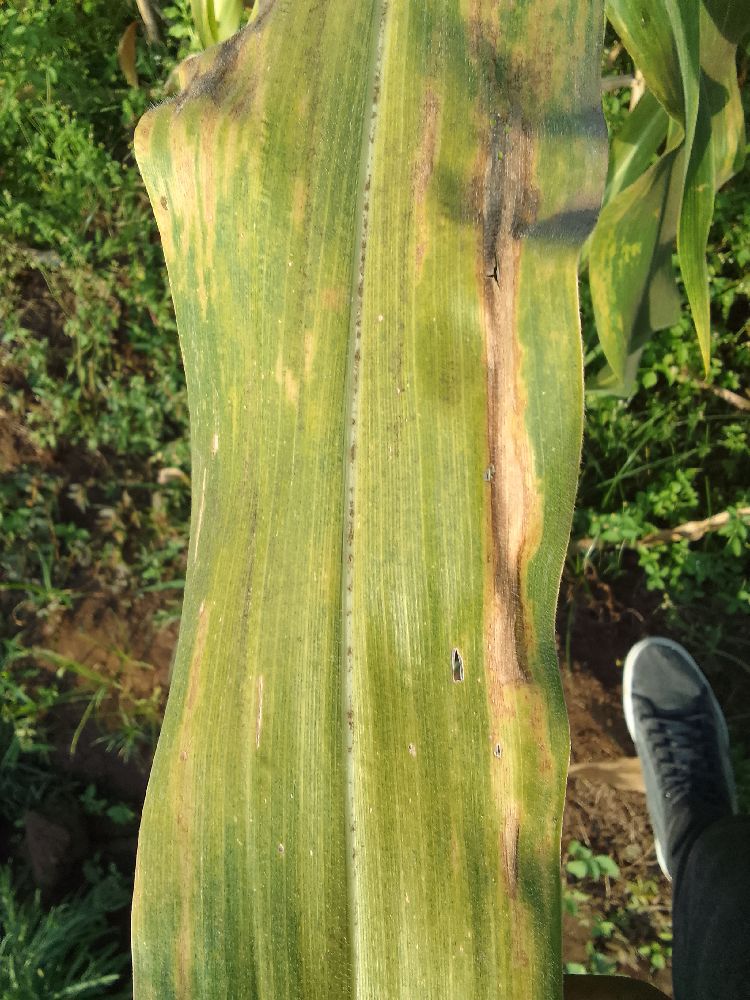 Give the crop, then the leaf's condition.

maize, maize lethal necrosis
